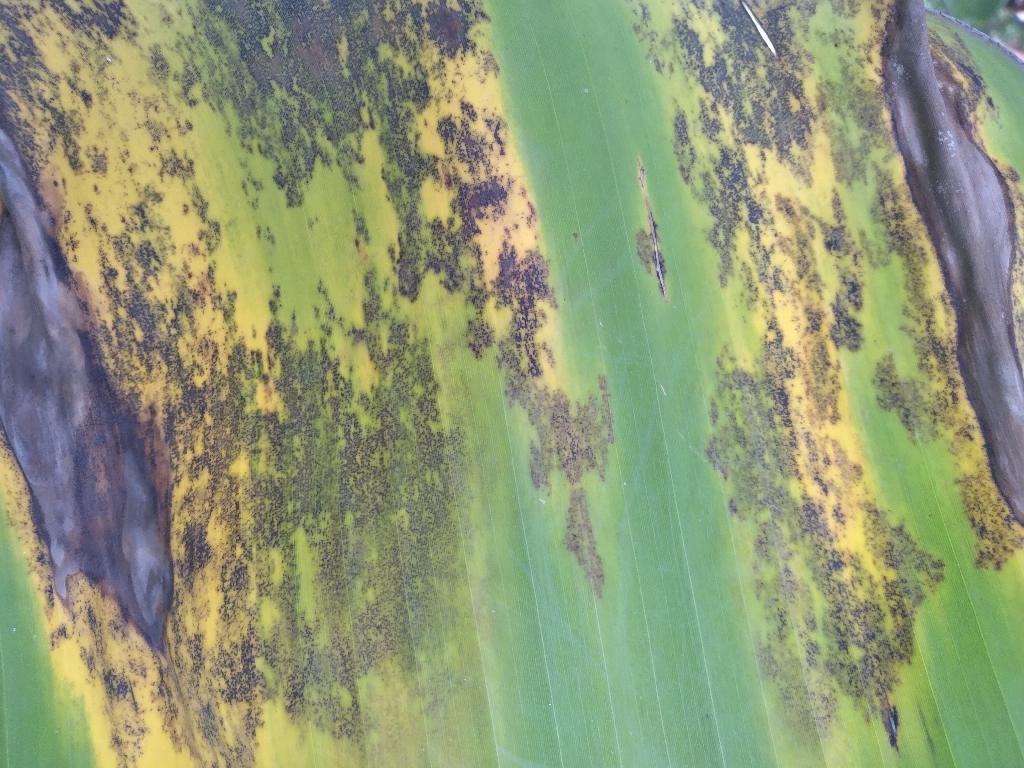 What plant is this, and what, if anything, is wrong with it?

banana, black sigatoka
